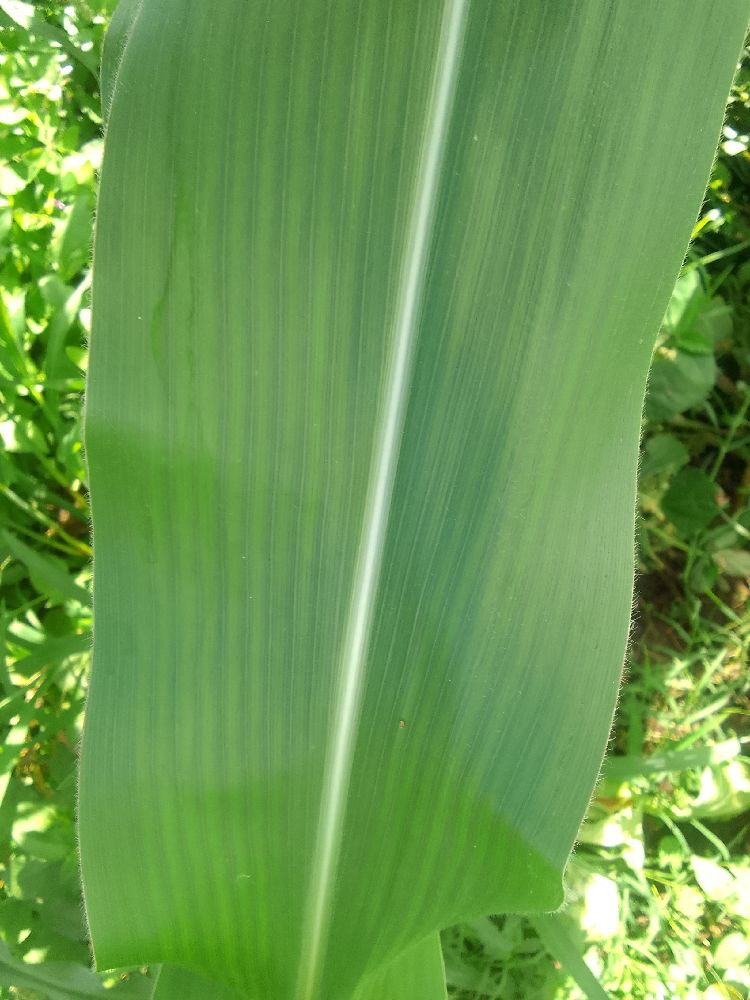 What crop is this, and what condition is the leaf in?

maize, healthy
